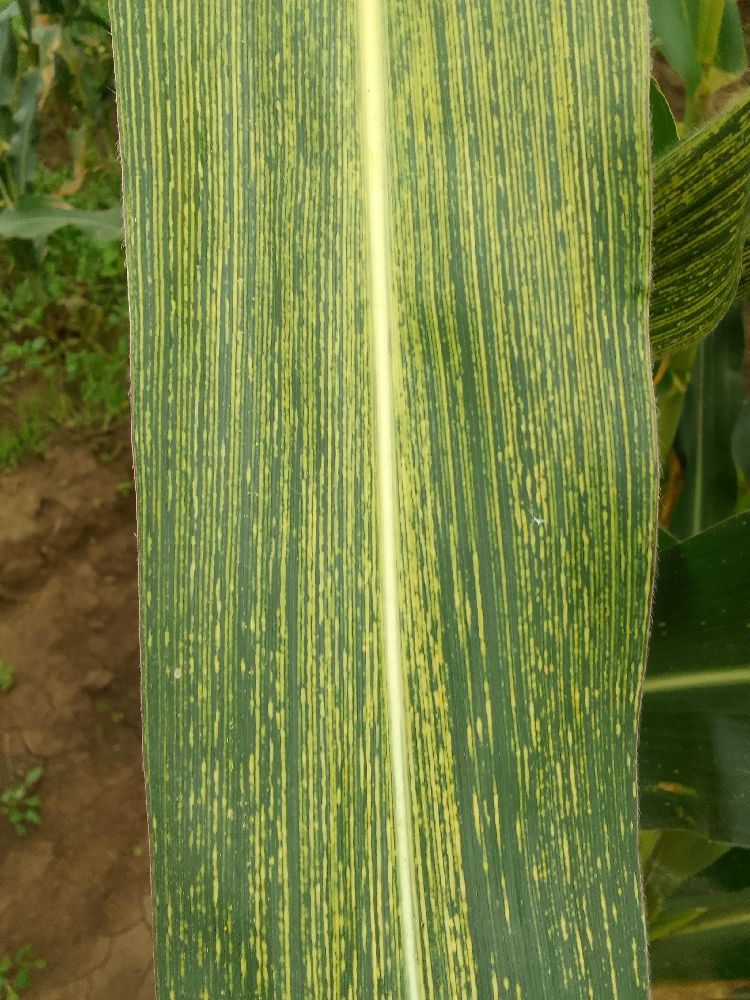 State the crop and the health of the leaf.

maize, maize streak virus
